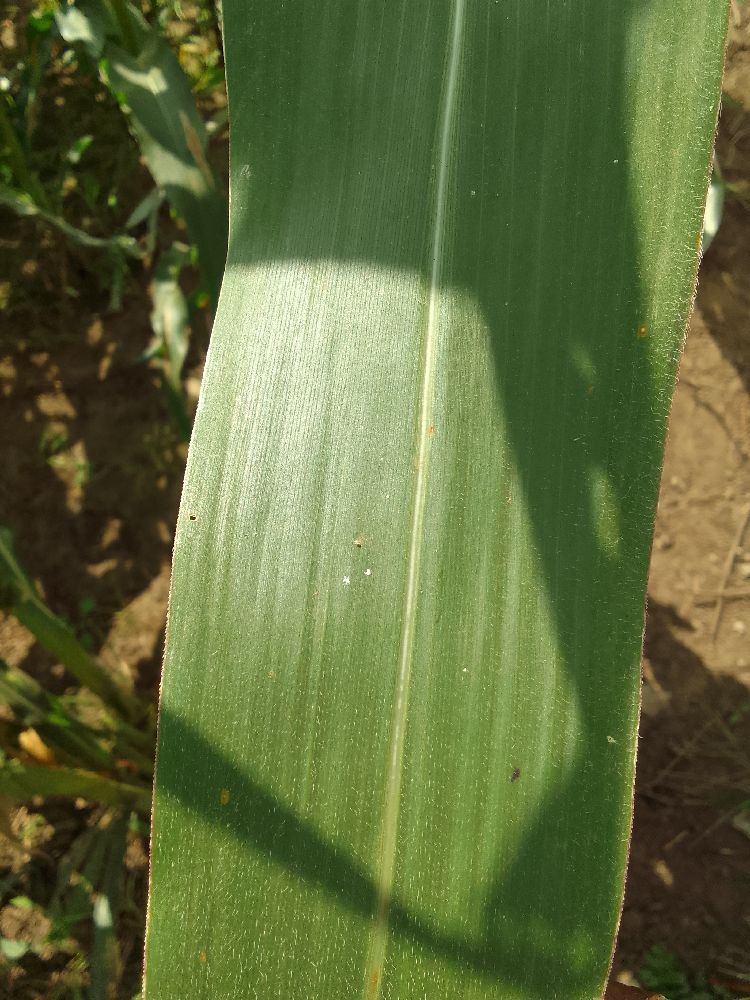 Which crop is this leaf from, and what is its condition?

maize, healthy
